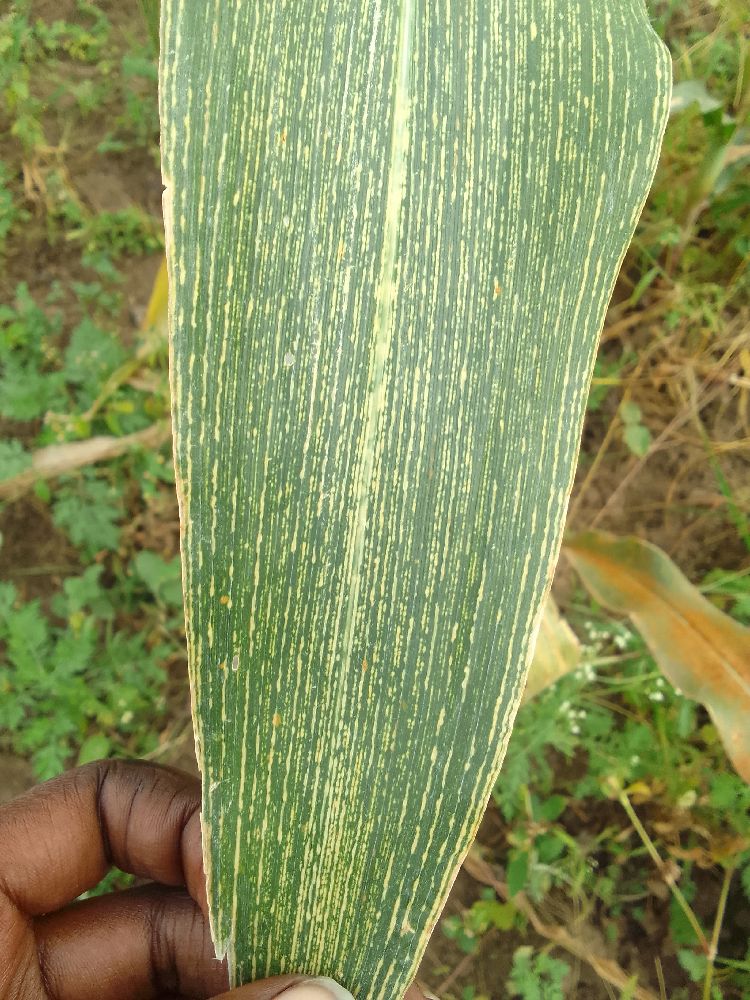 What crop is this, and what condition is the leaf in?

maize, maize streak virus
